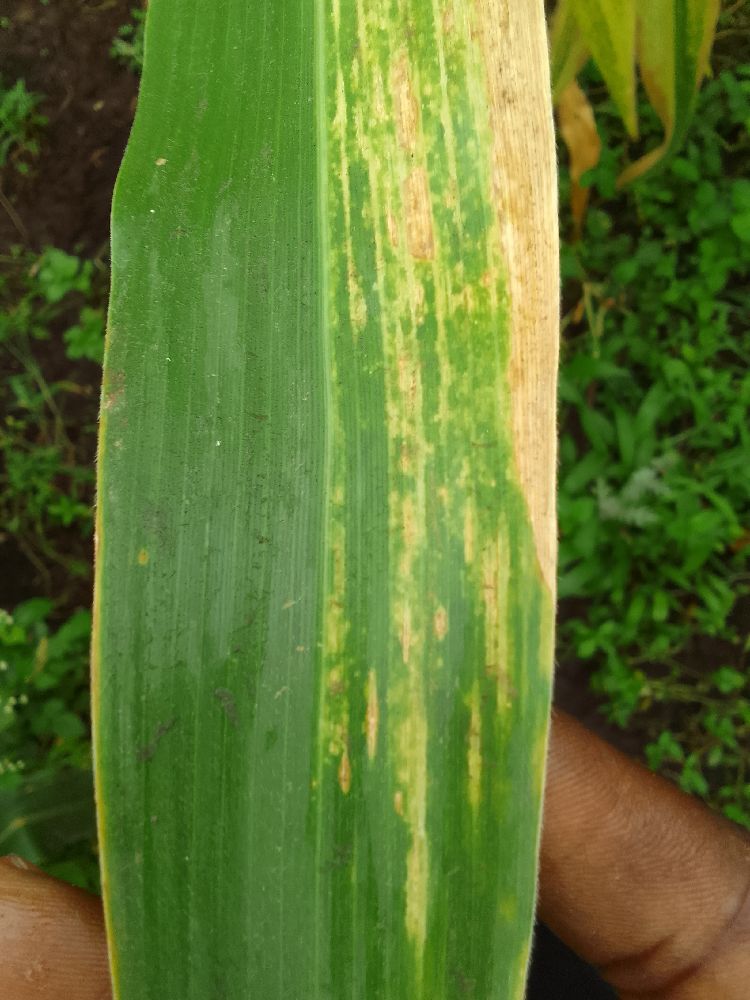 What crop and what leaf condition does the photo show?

maize, maize lethal necrosis
